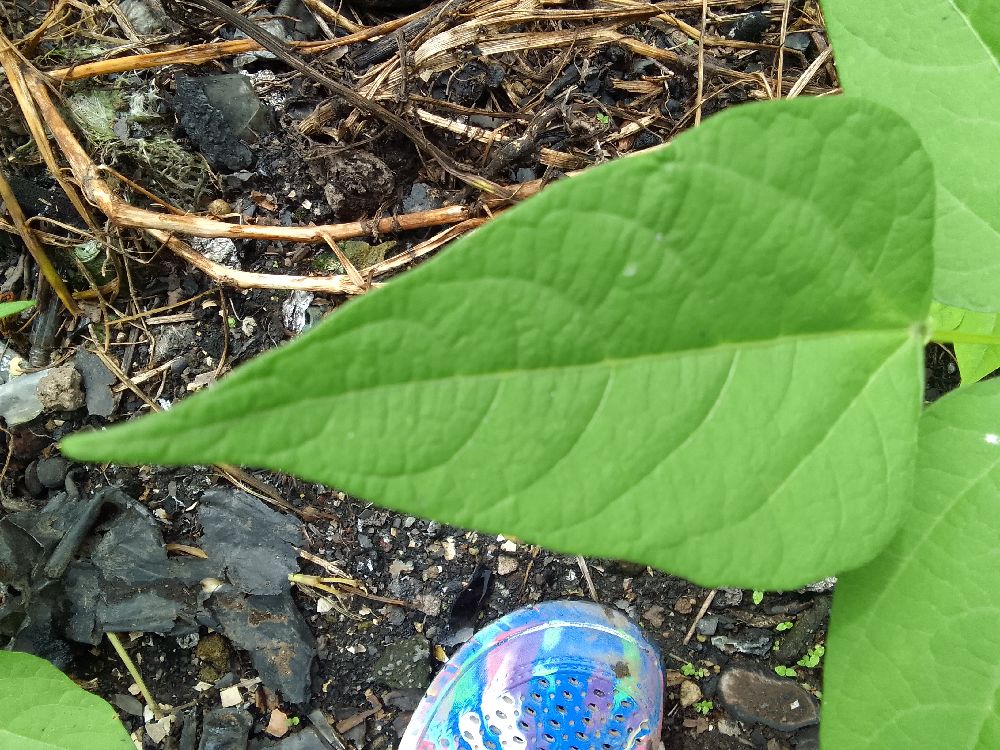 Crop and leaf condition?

common bean, healthy
